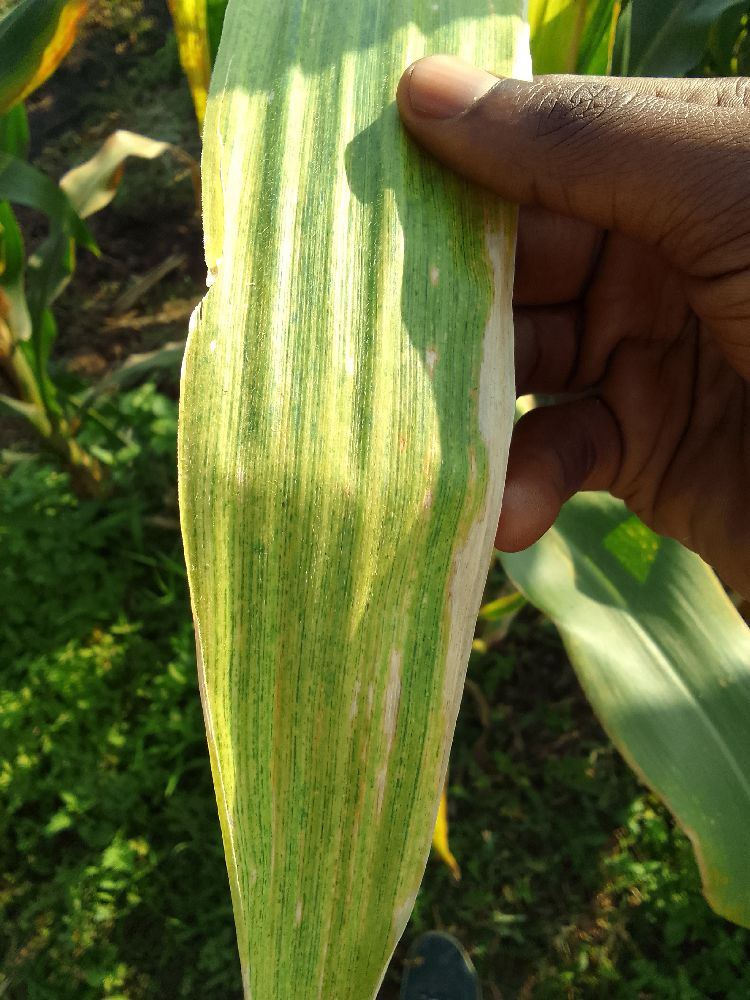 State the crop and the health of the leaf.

maize, maize lethal necrosis
